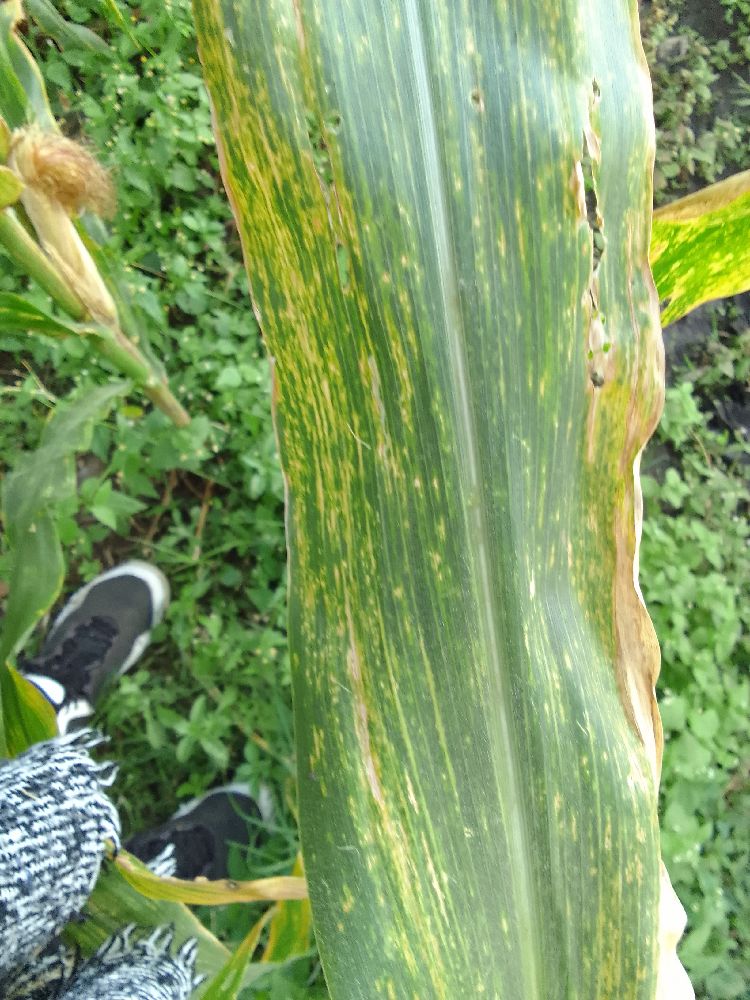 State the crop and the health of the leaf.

maize, maize lethal necrosis
